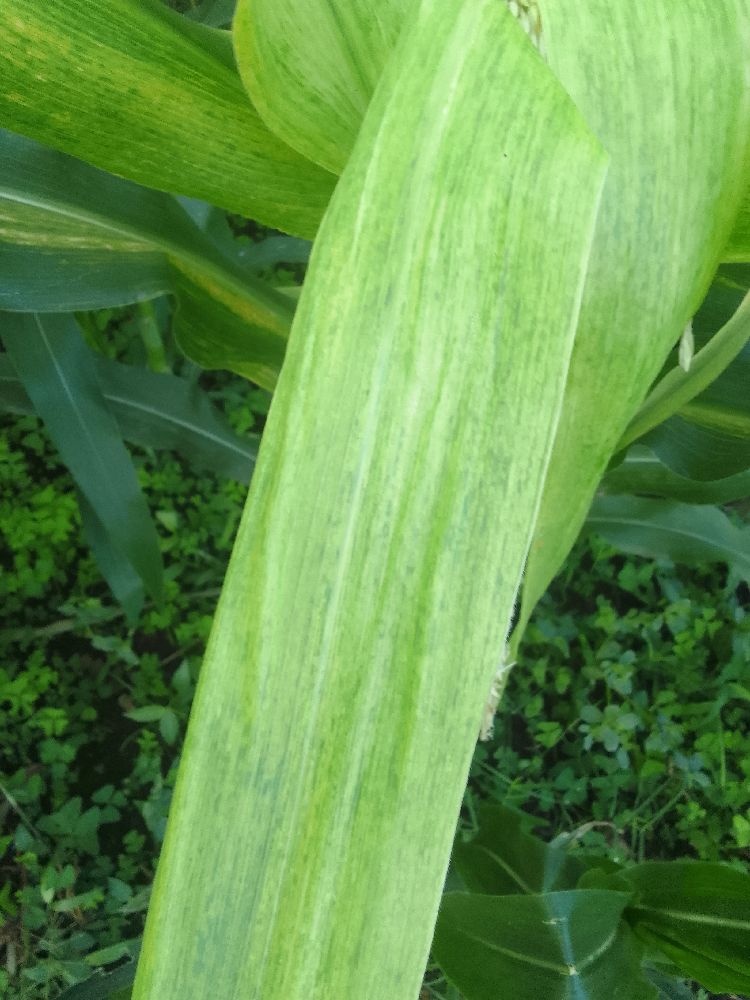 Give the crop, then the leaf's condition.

maize, maize lethal necrosis
